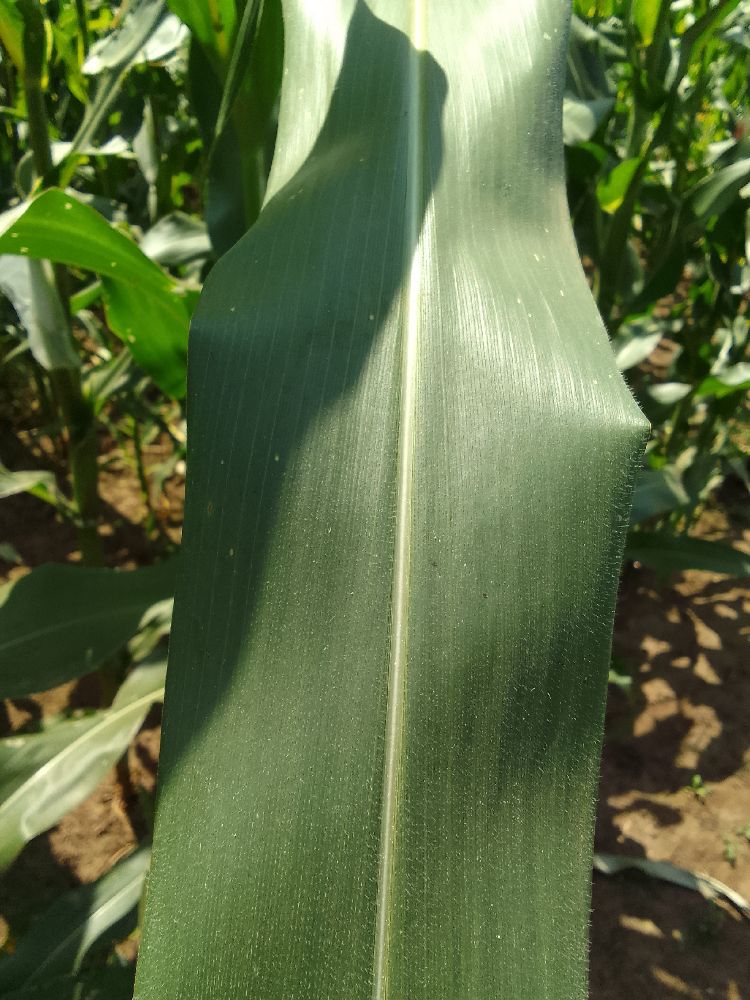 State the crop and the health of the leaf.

maize, healthy
